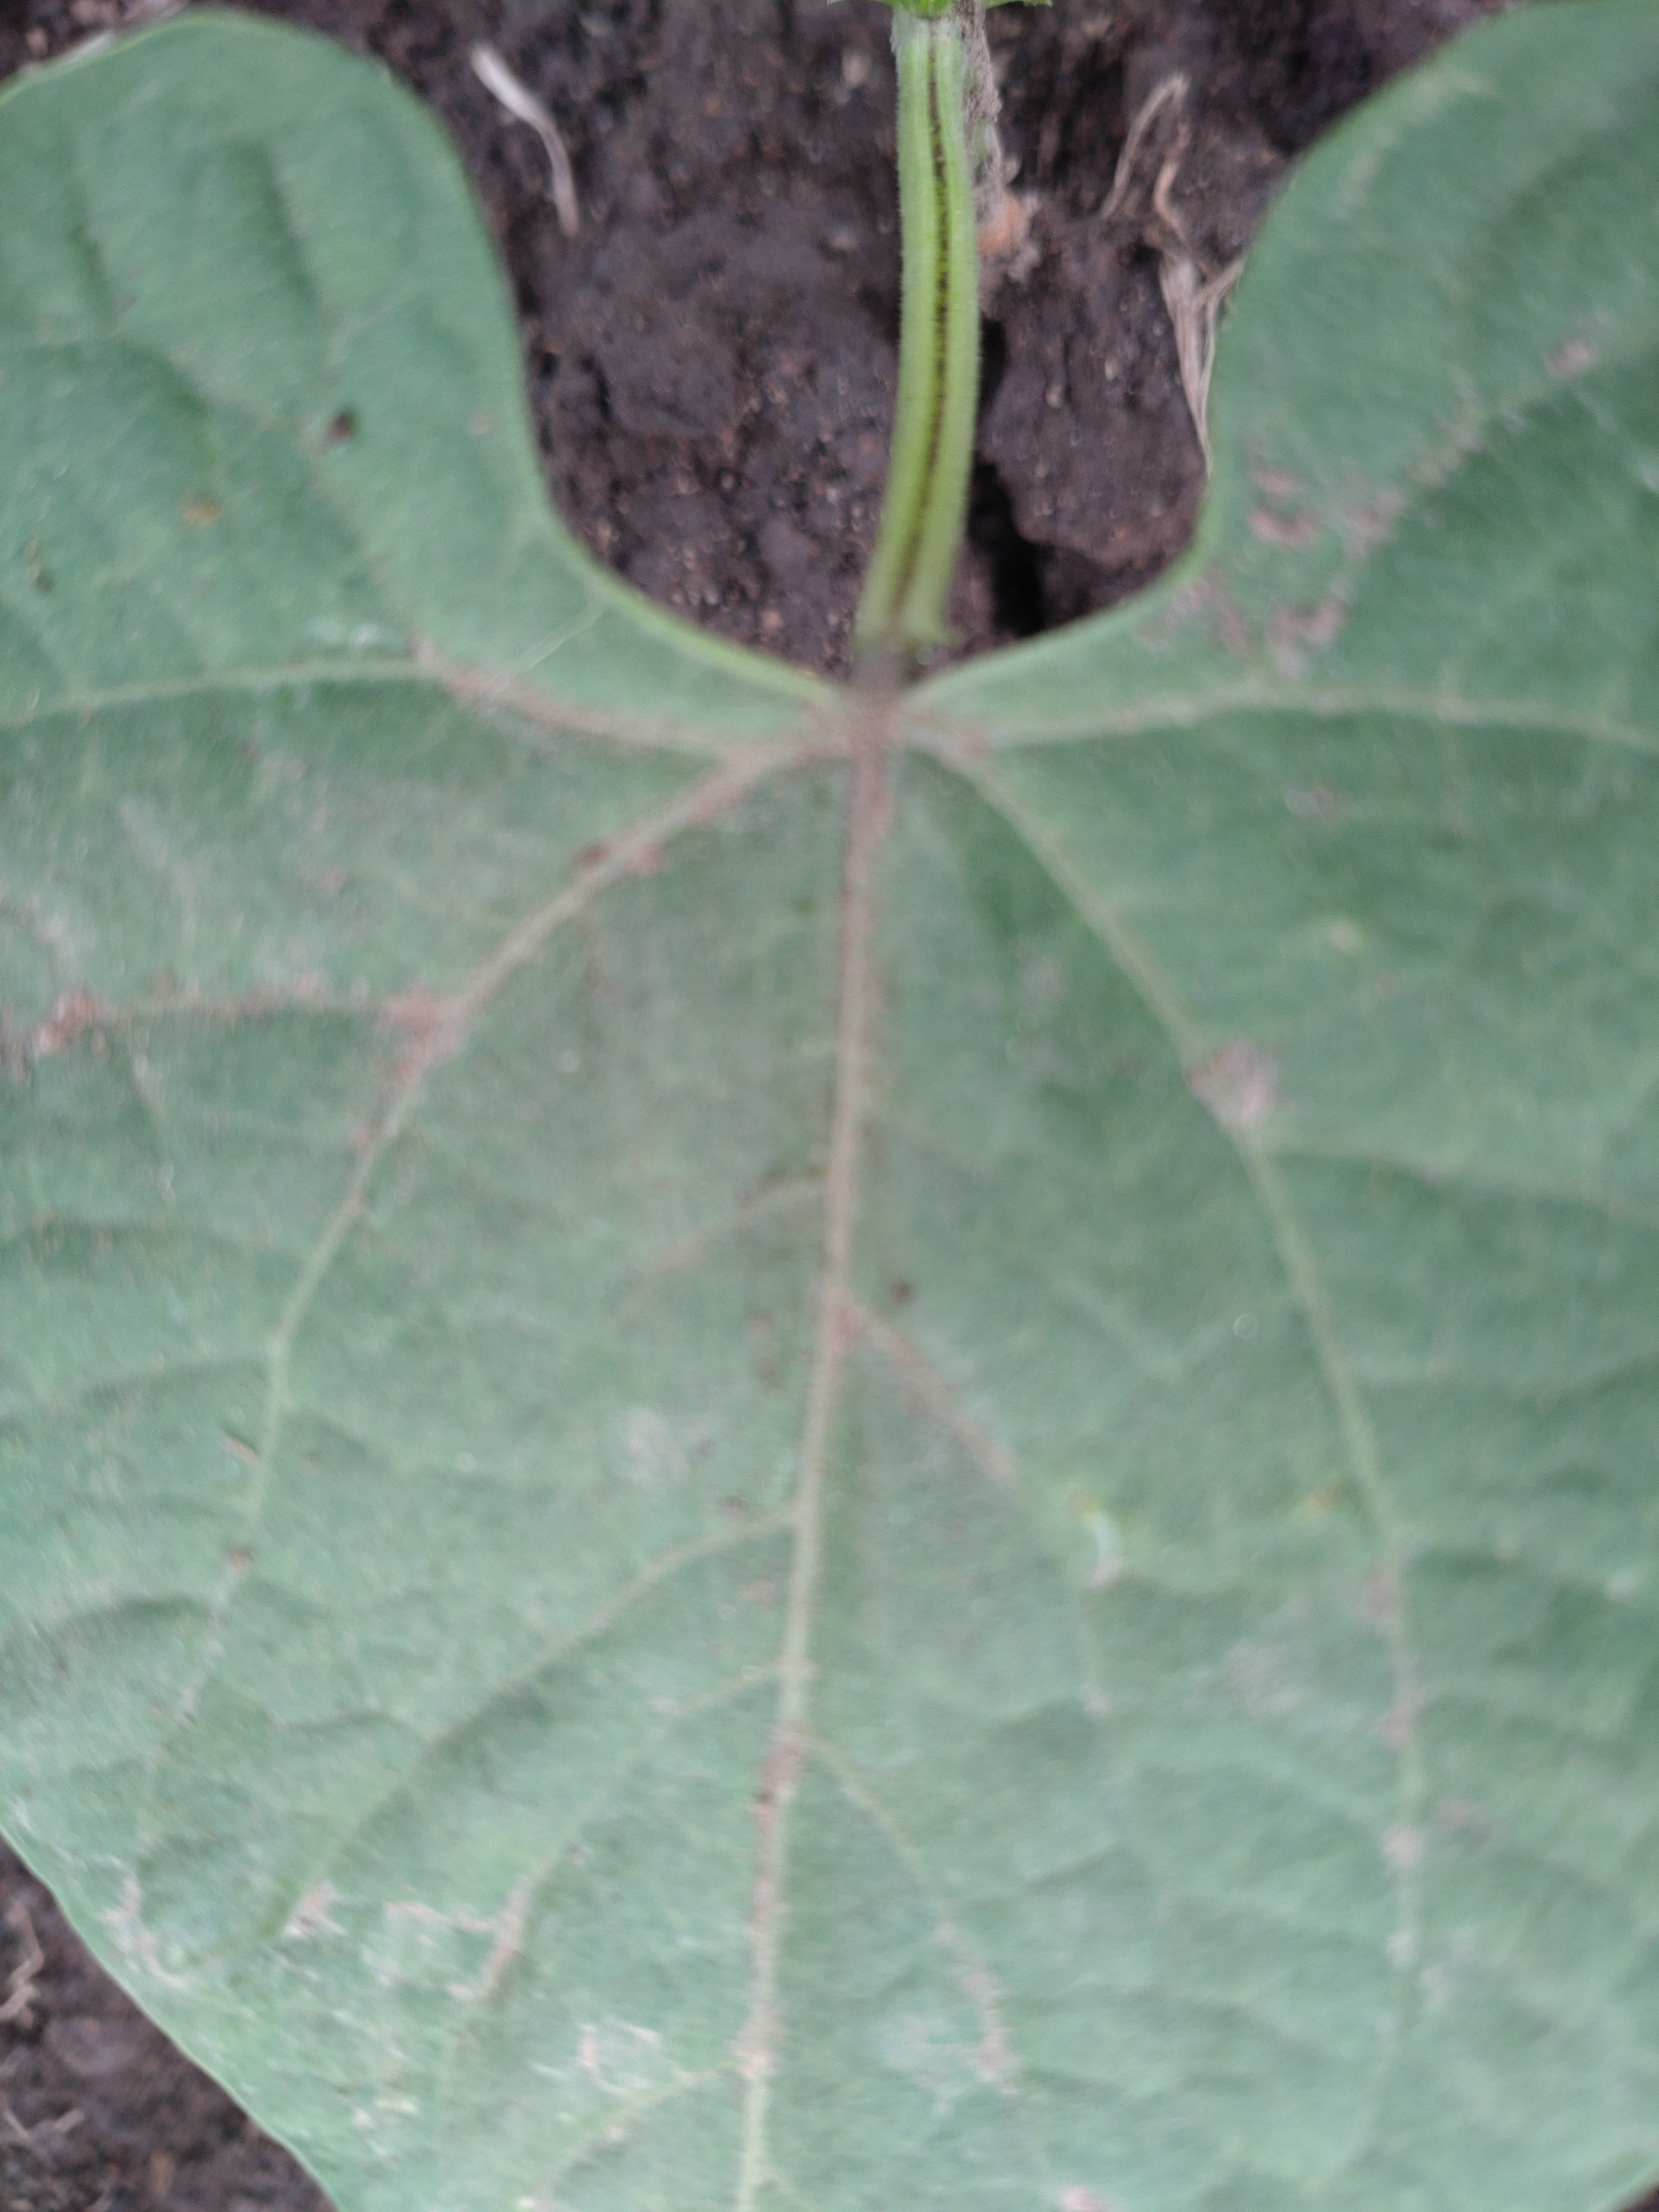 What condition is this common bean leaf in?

healthy
